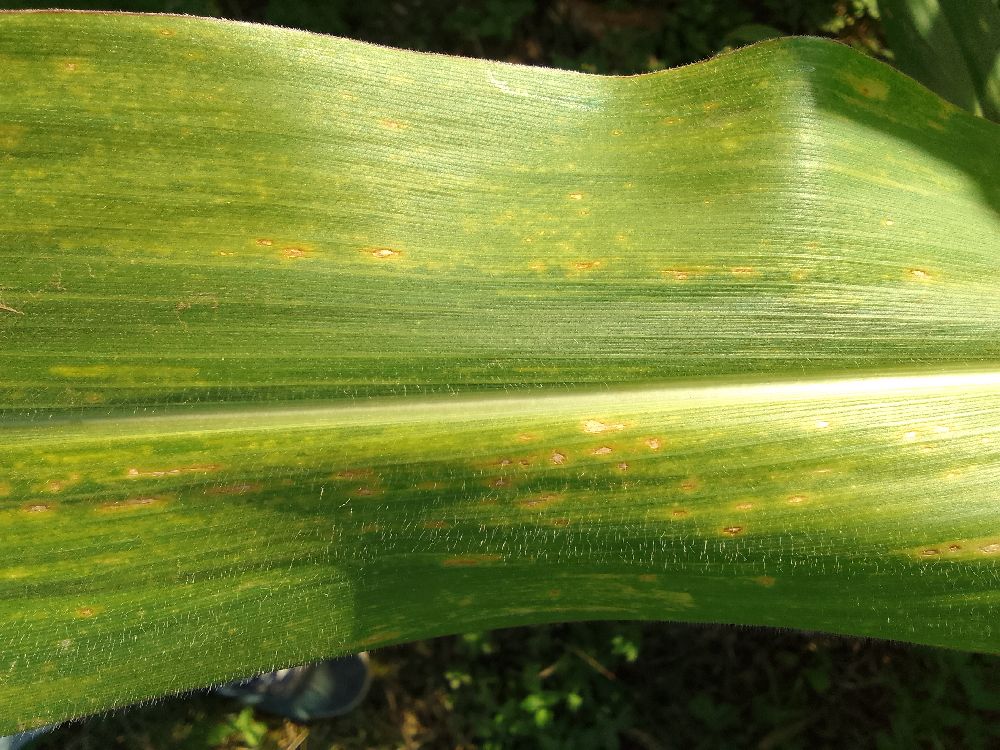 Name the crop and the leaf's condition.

maize, maize lethal necrosis
